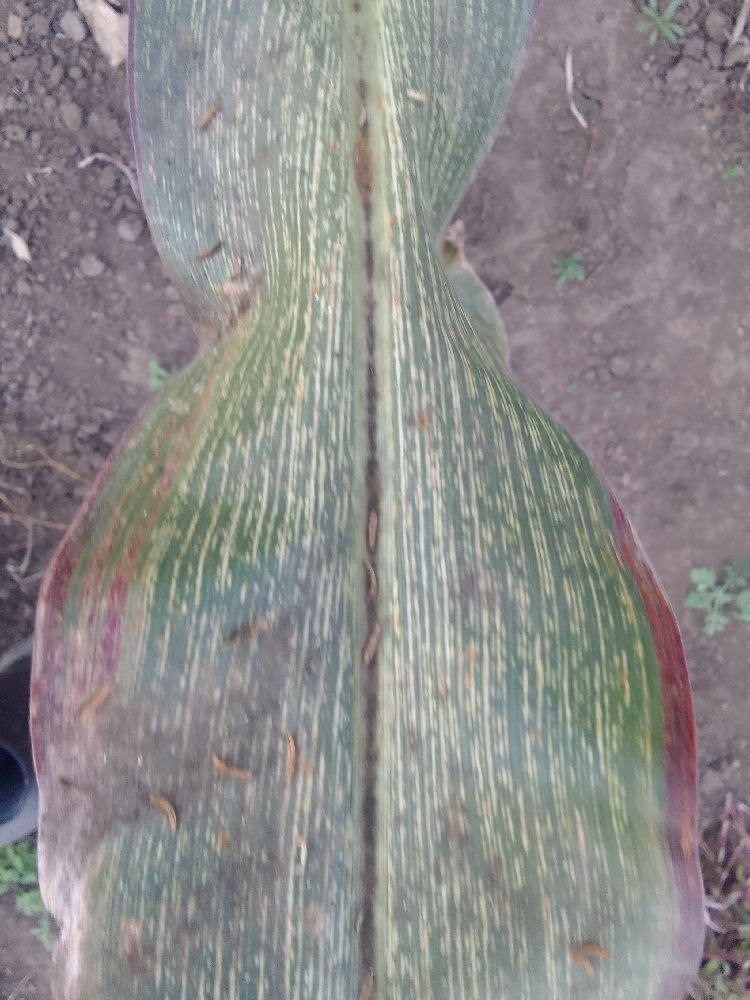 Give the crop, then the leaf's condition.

maize, maize streak virus
